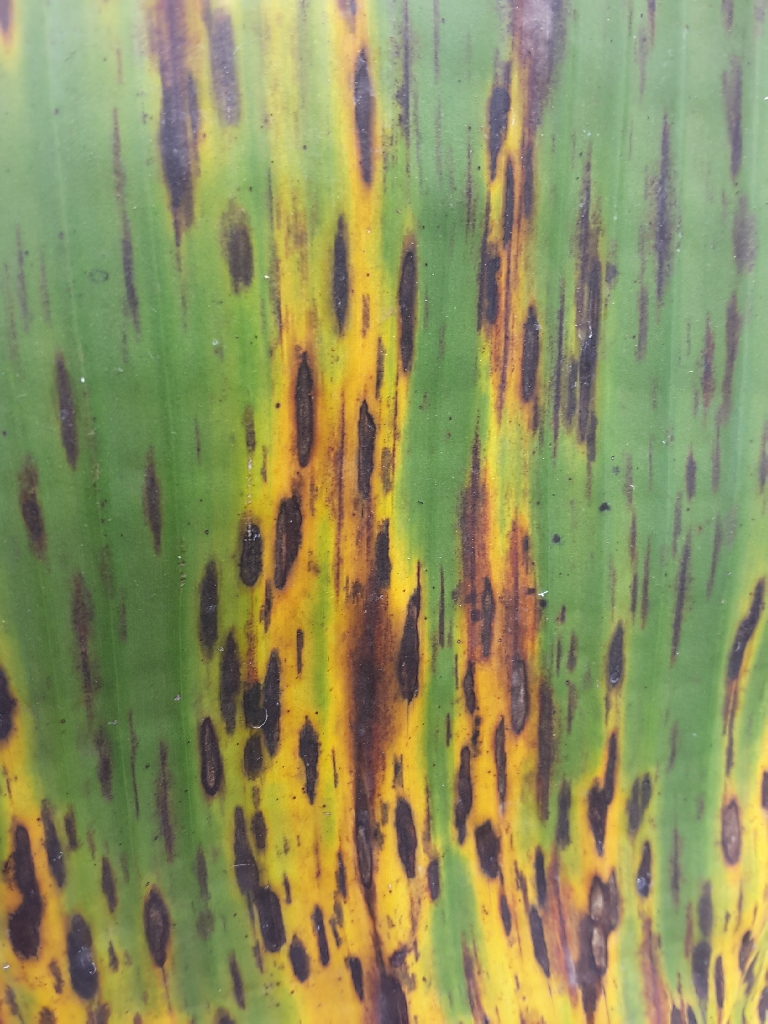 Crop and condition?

banana, black sigatoka
